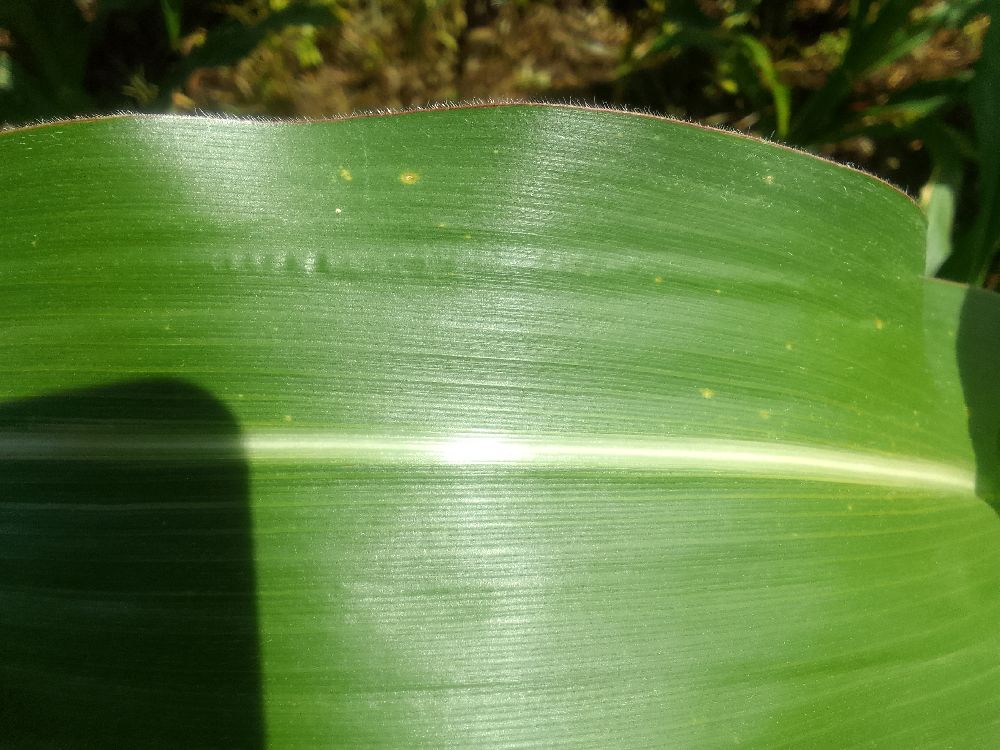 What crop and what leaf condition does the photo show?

maize, healthy
